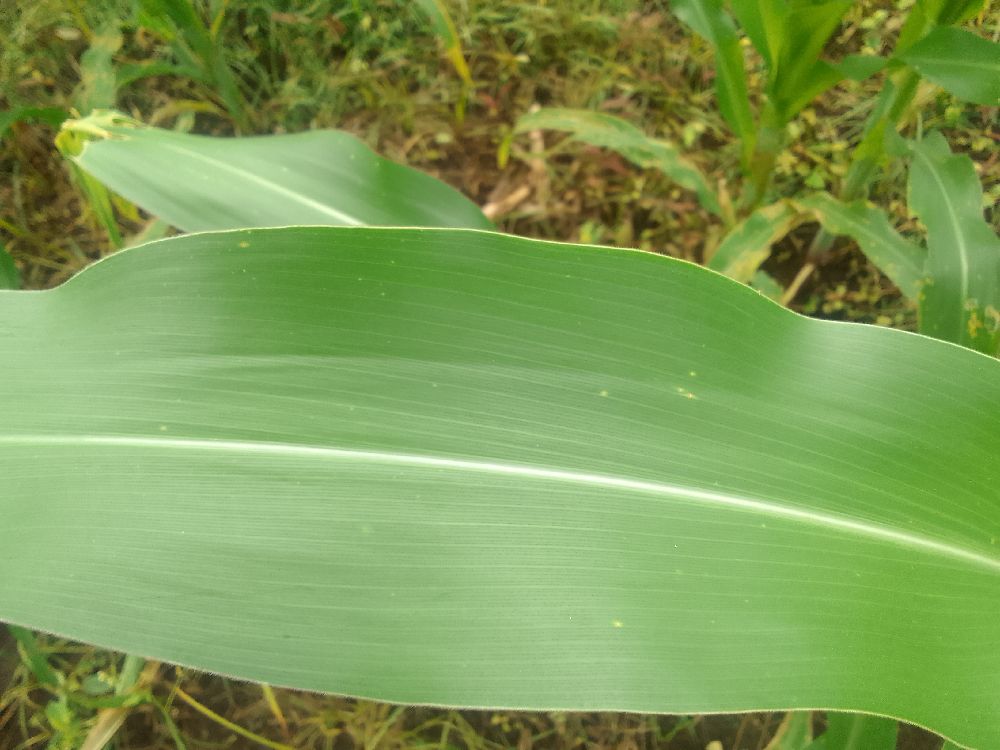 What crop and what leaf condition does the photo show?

maize, healthy
